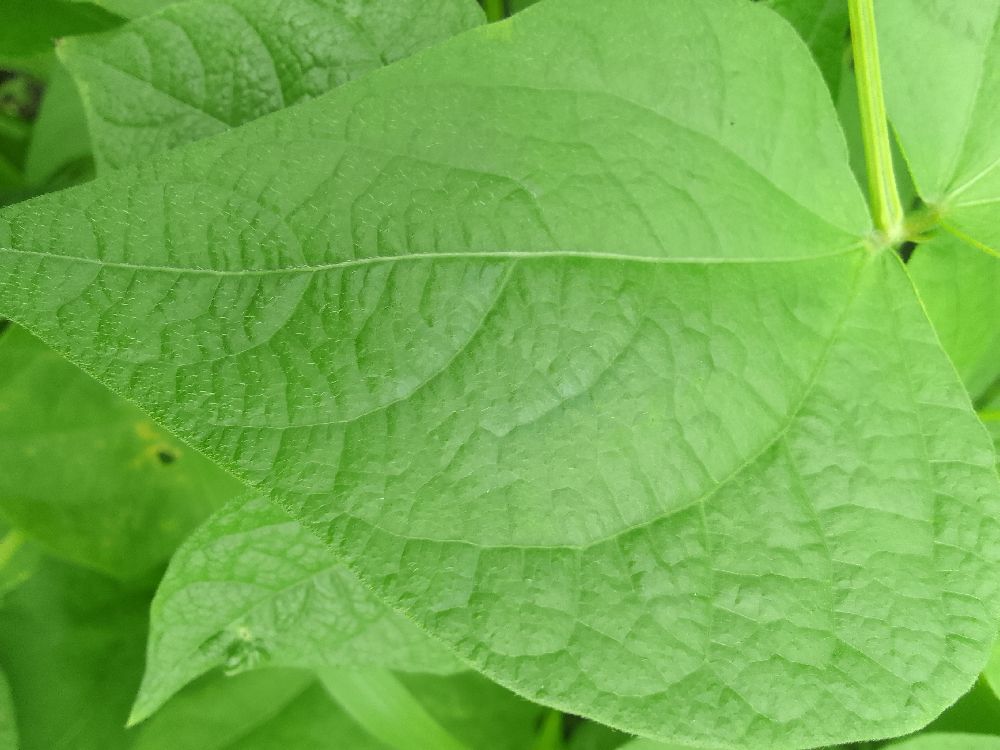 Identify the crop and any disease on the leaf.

common bean, healthy
